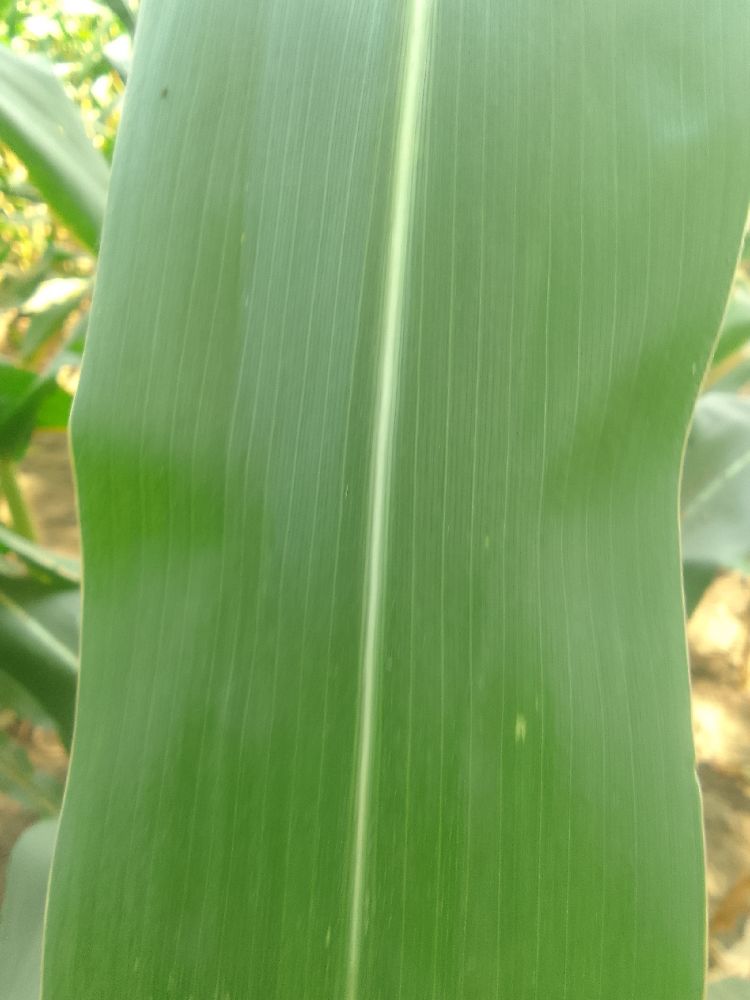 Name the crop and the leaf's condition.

maize, healthy
